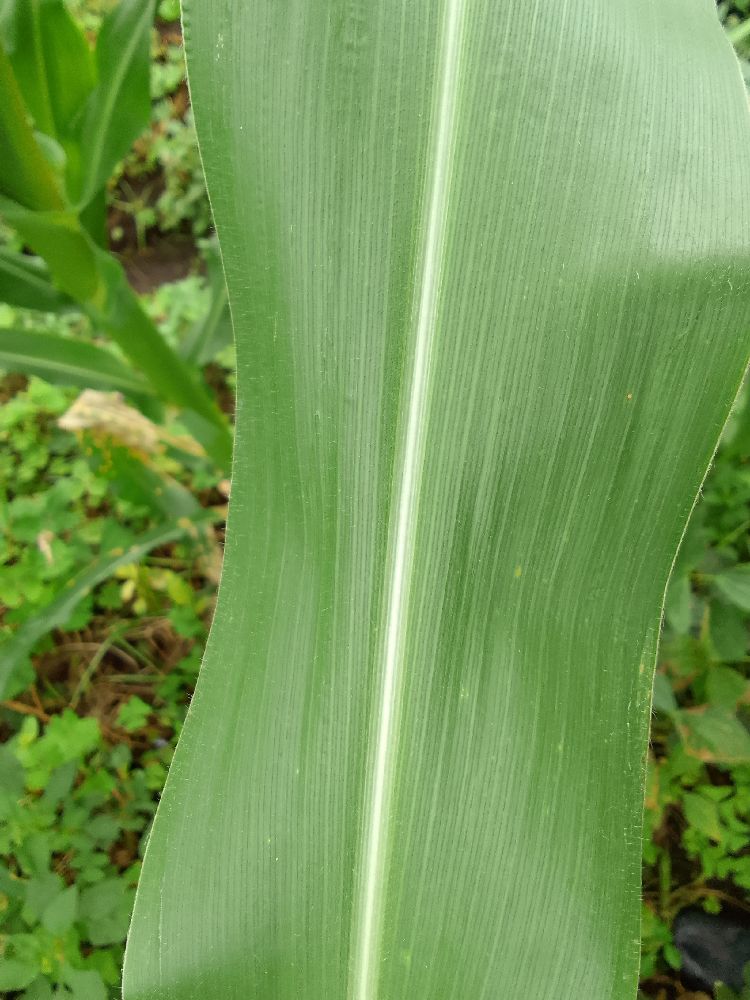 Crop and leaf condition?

maize, healthy
